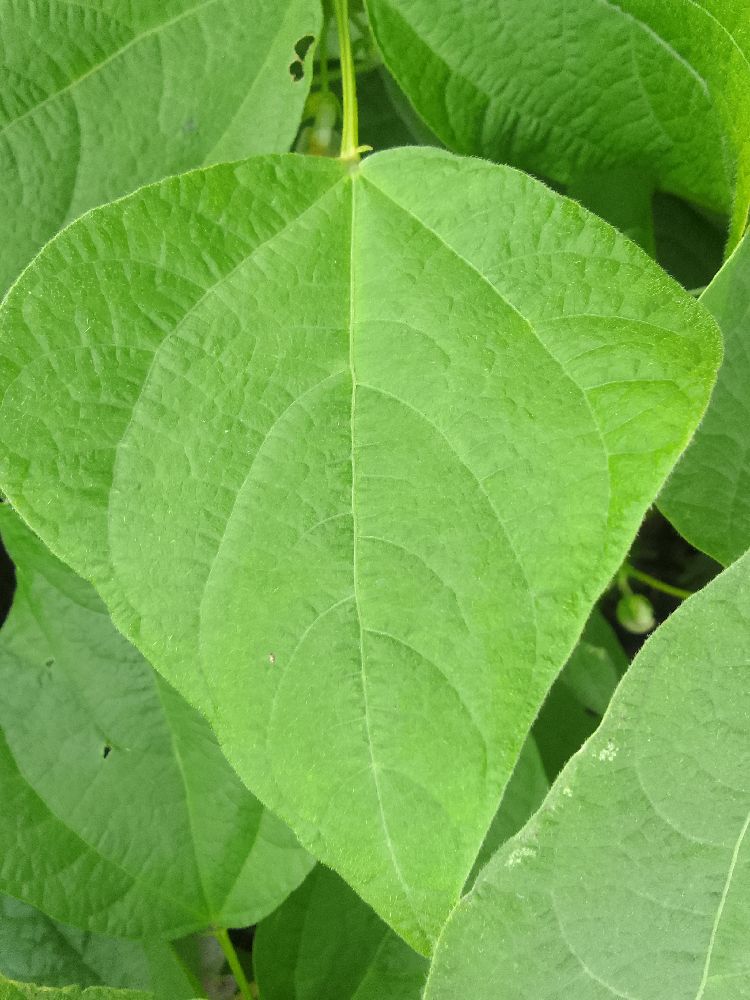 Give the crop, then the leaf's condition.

common bean, healthy
